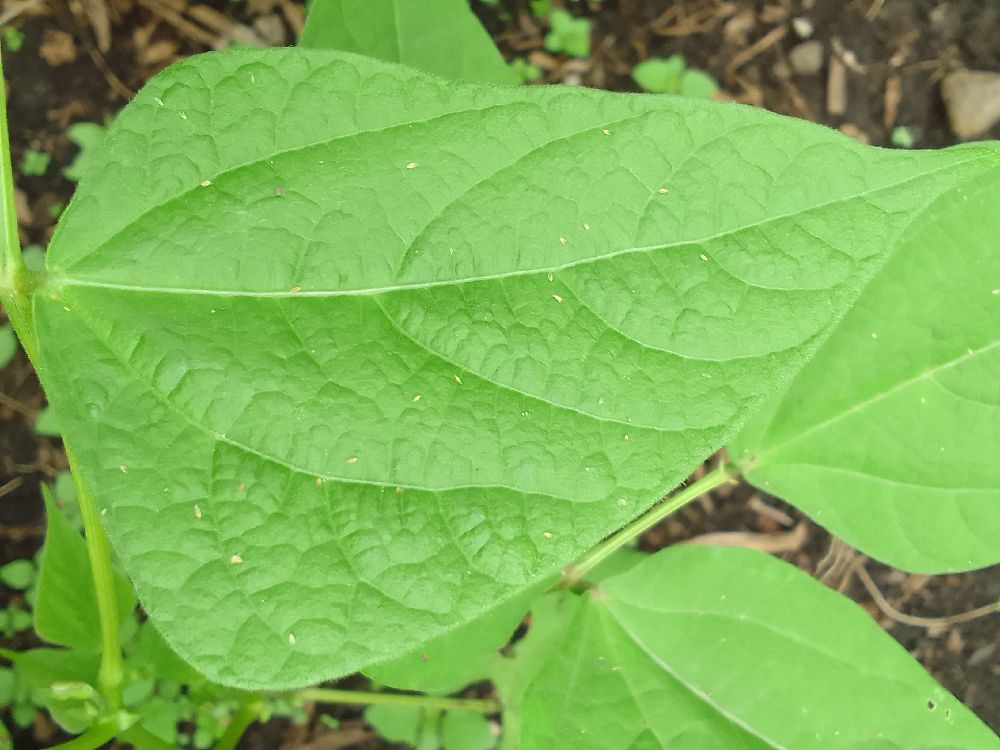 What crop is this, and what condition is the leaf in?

common bean, healthy
